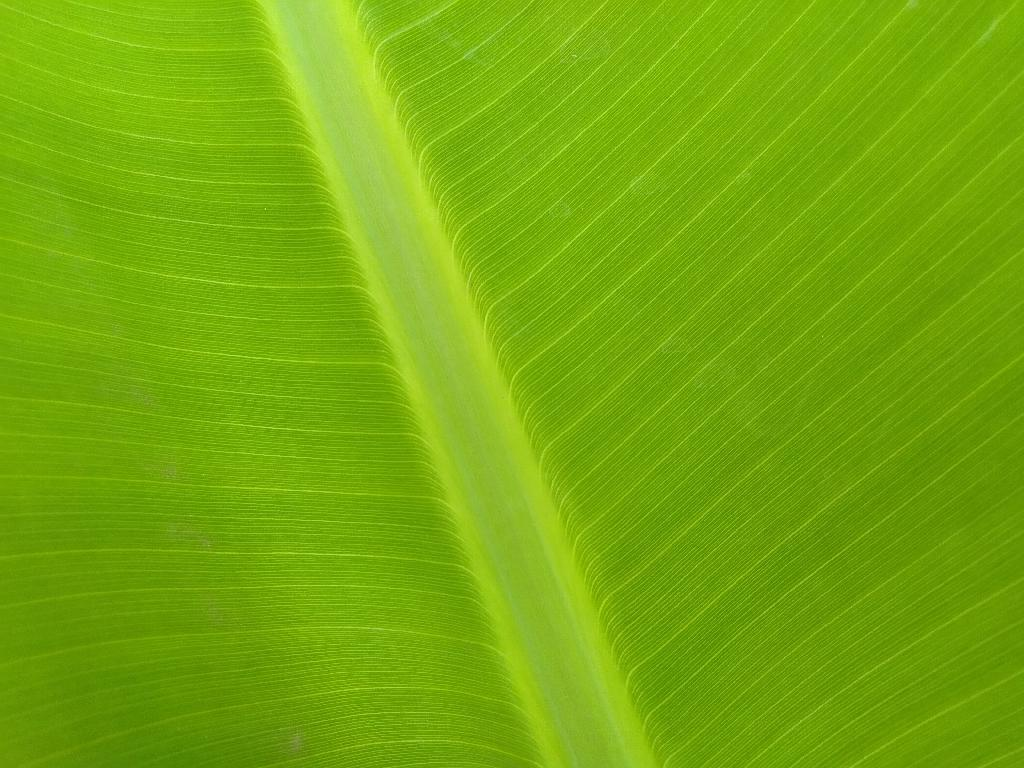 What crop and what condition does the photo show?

banana, healthy
